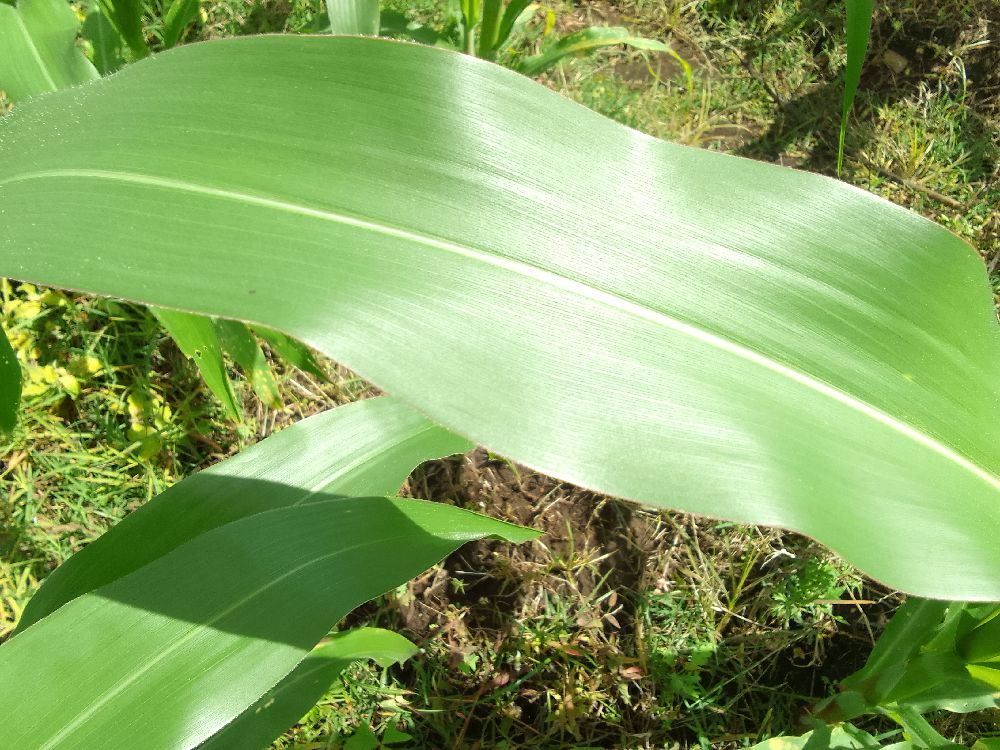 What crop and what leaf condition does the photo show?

maize, healthy
